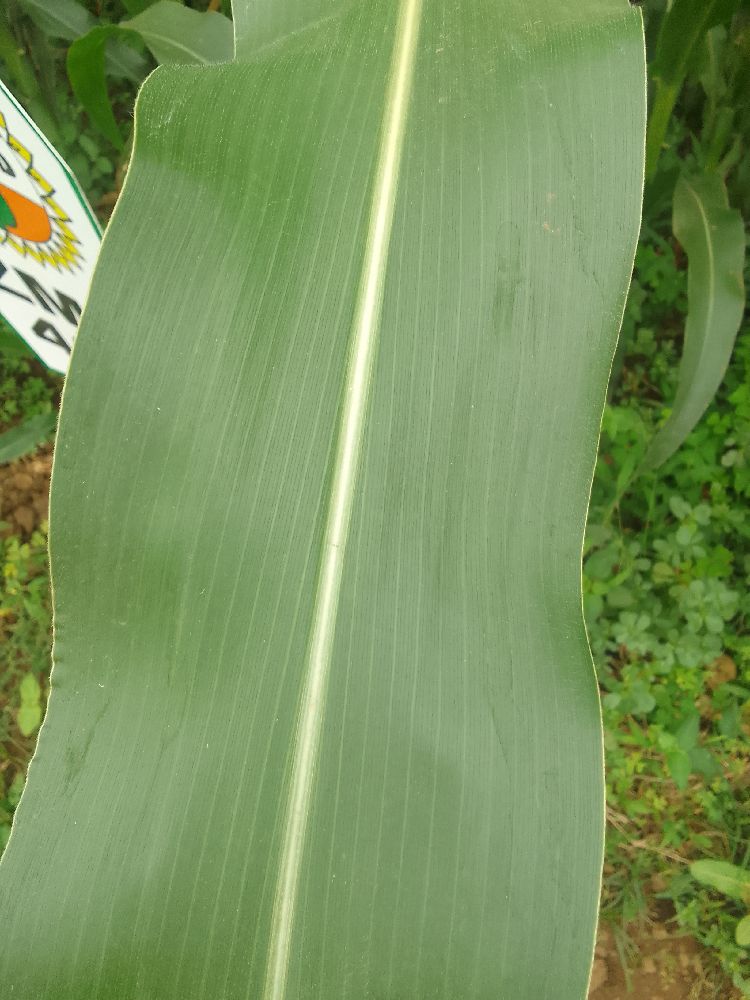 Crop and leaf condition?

maize, healthy
